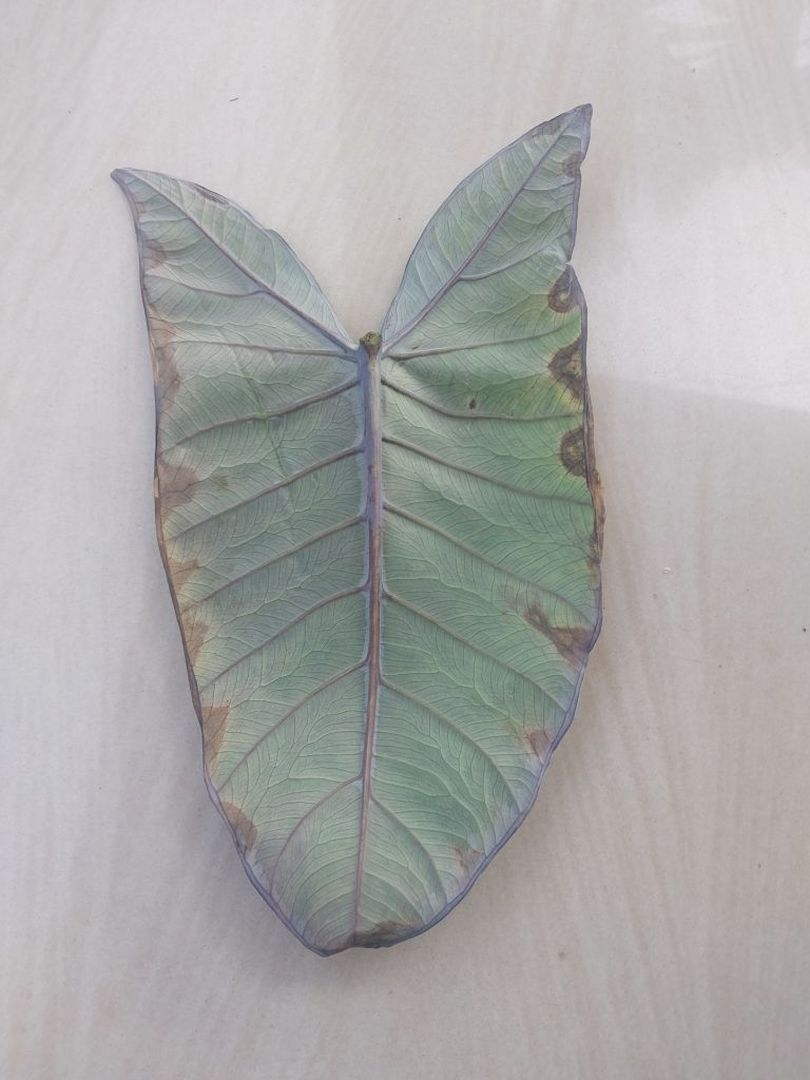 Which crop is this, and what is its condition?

taro, leaf blight
